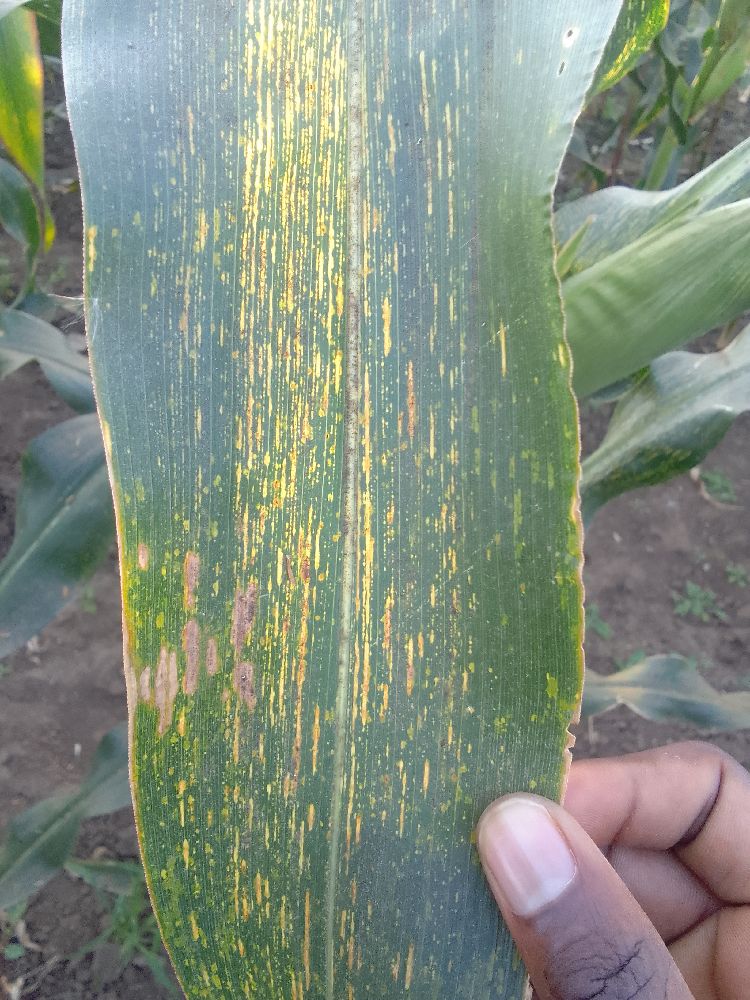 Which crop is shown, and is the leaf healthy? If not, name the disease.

maize, maize streak virus
